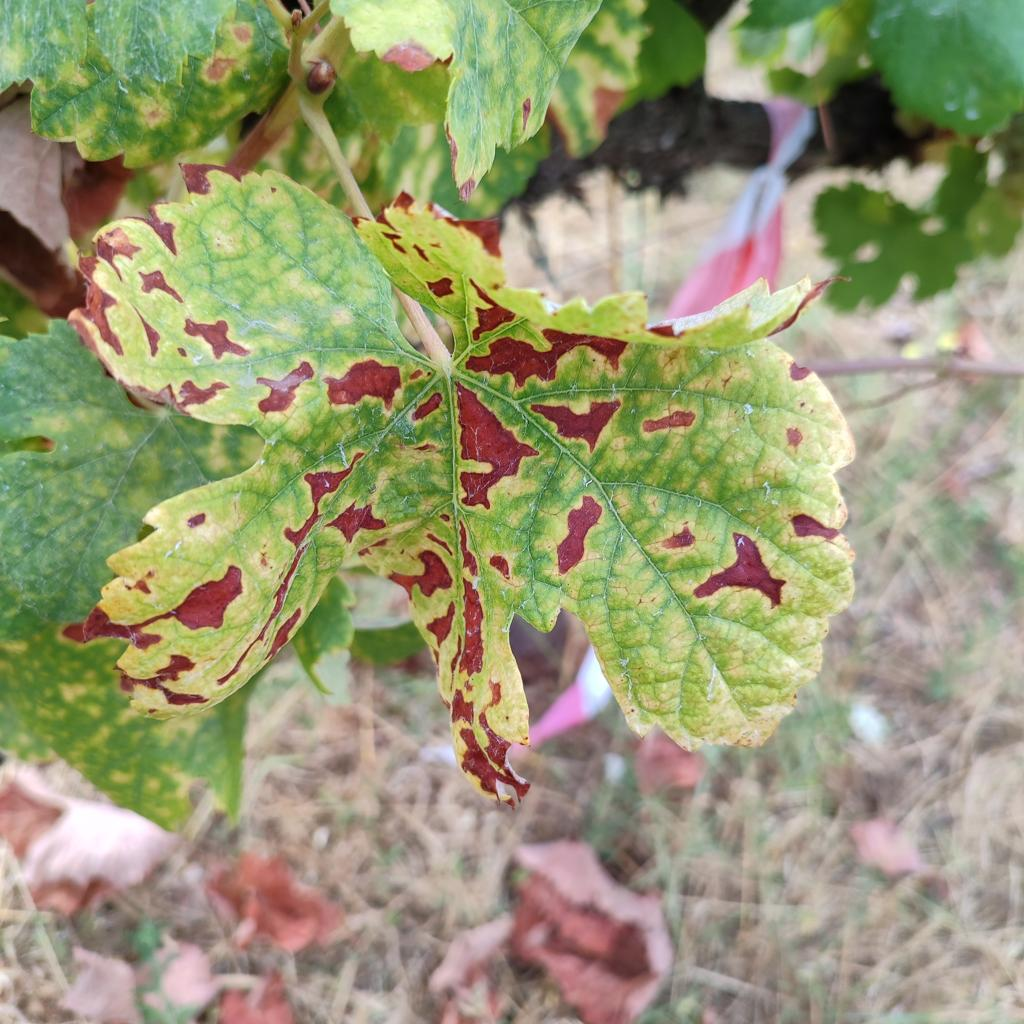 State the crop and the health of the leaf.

grapevine, esca complex
